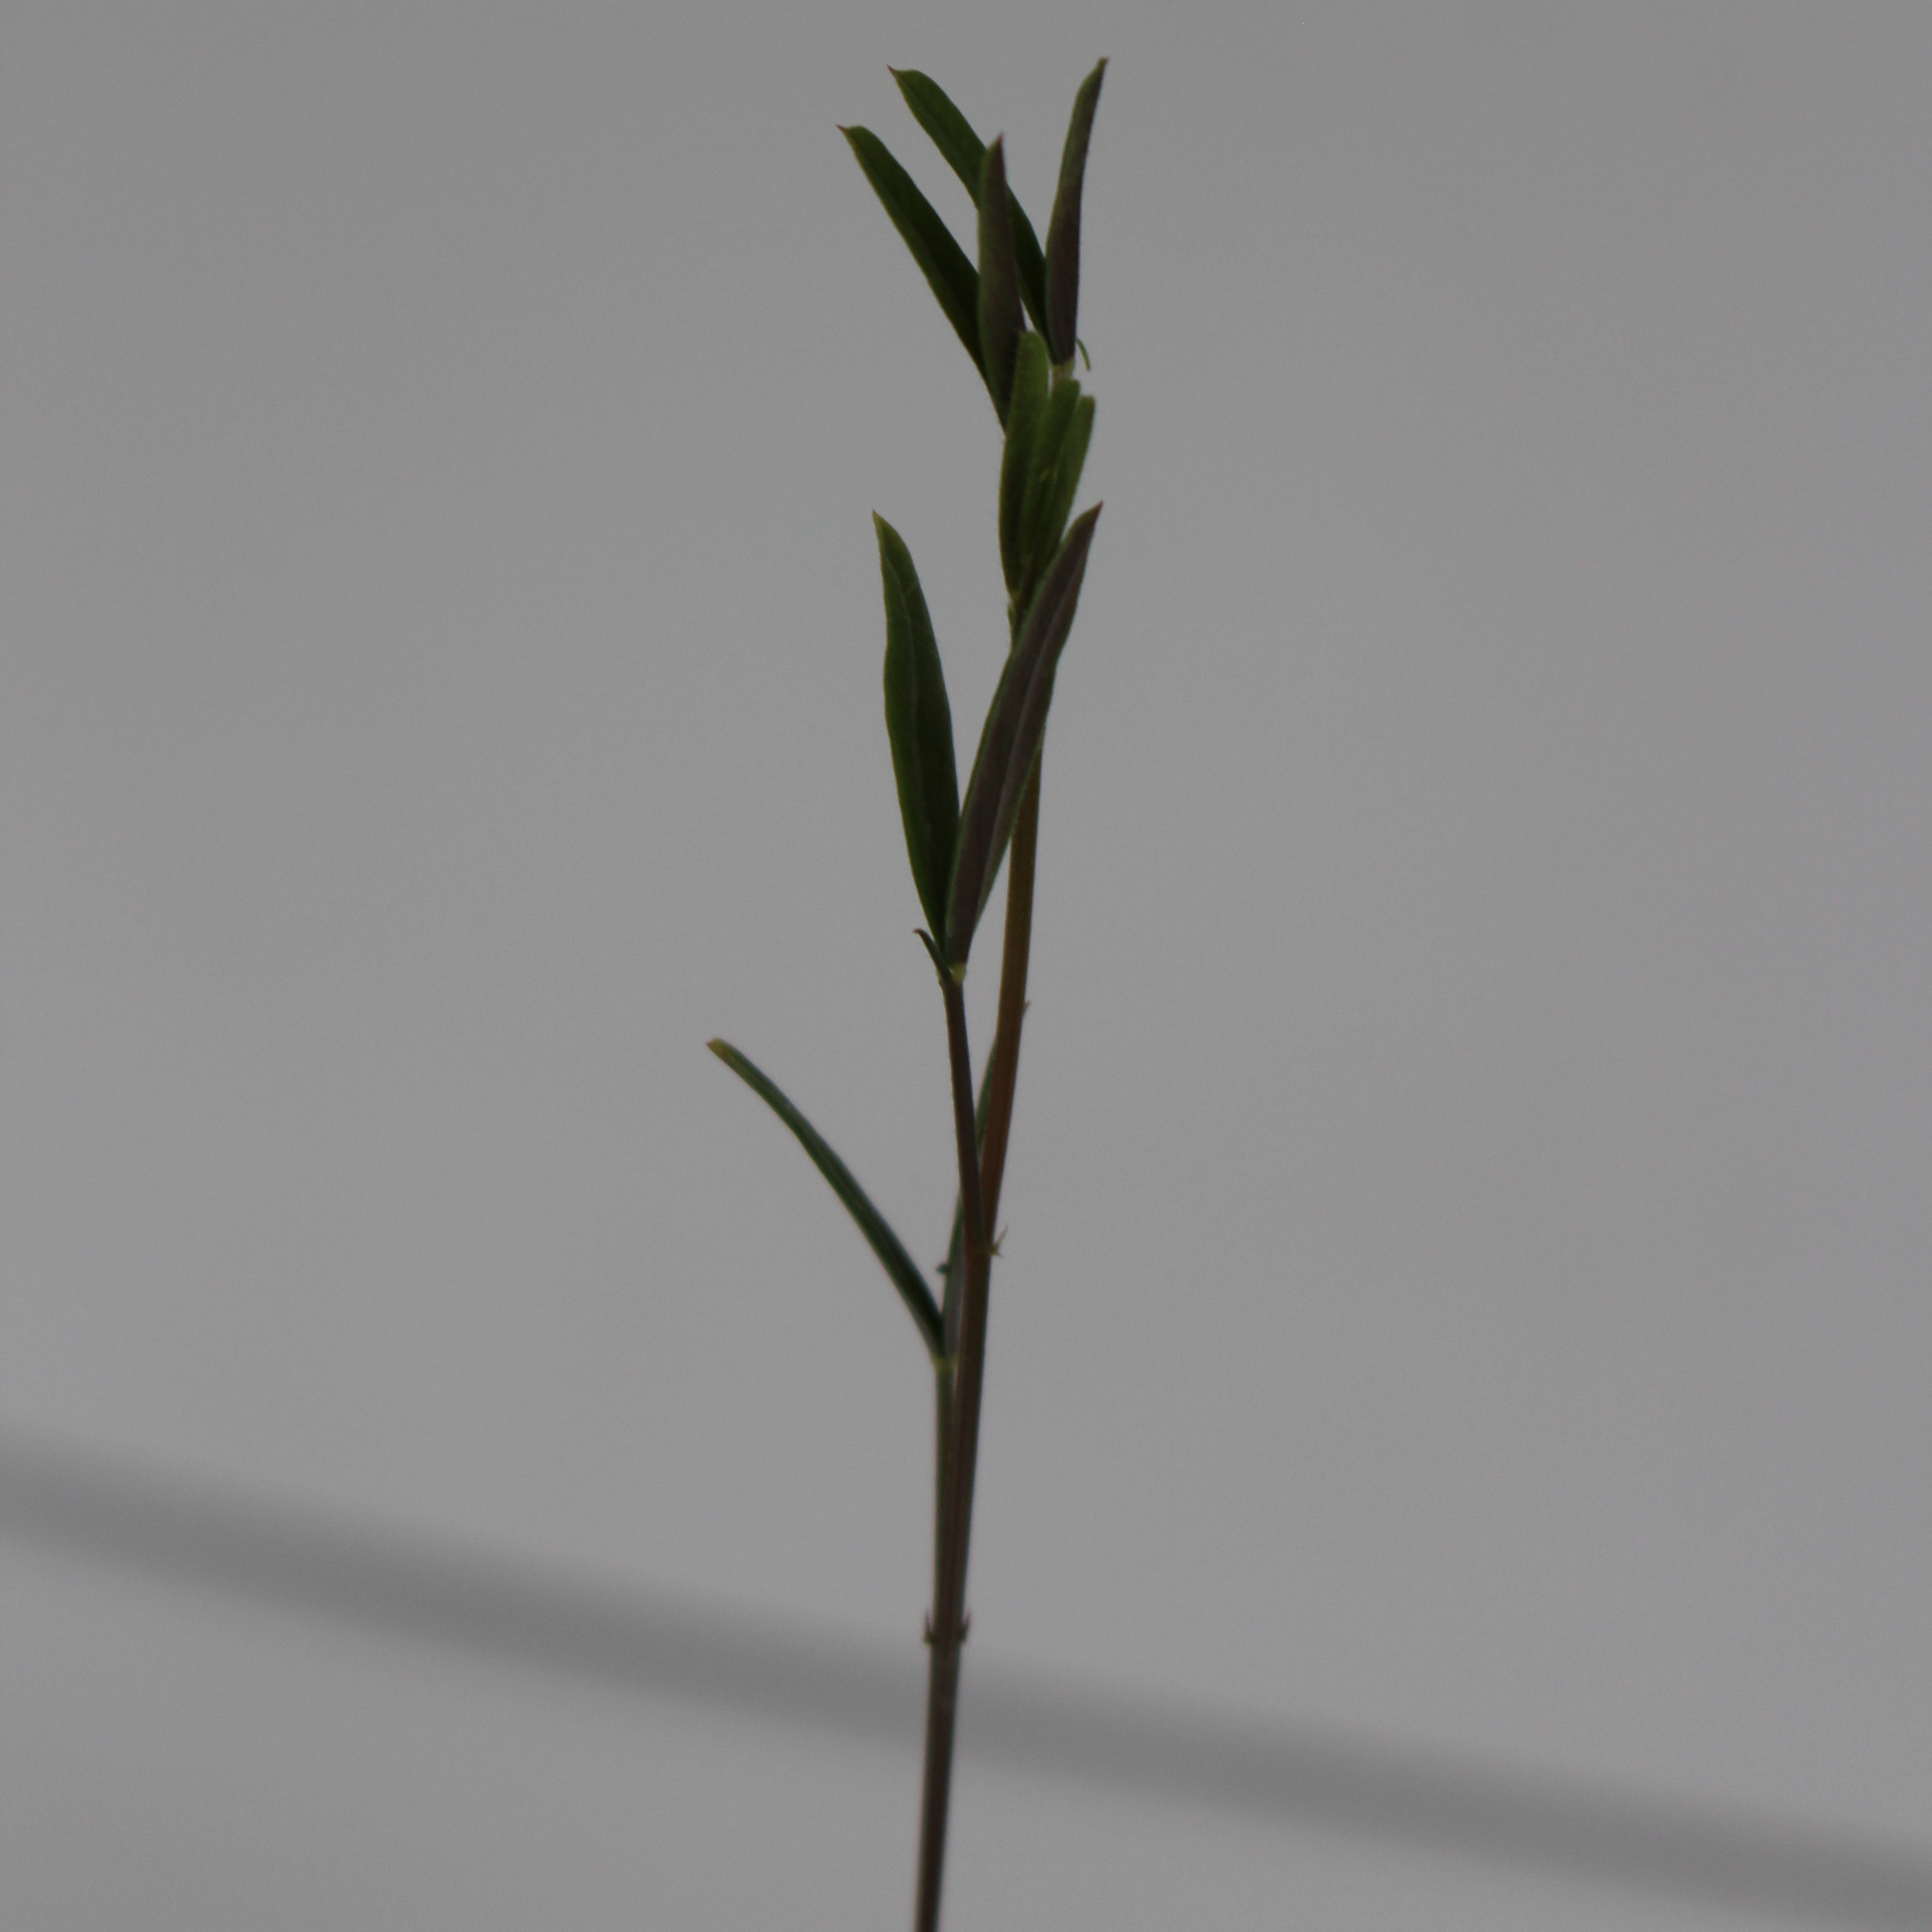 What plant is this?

Vicia sativa
